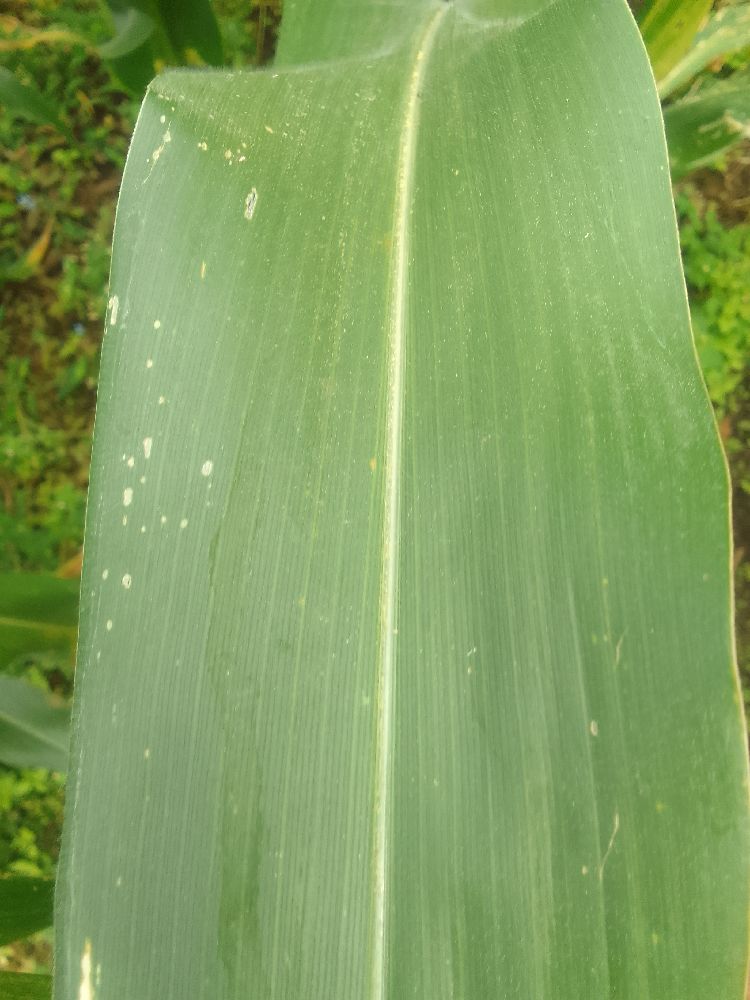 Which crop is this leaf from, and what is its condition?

maize, healthy
